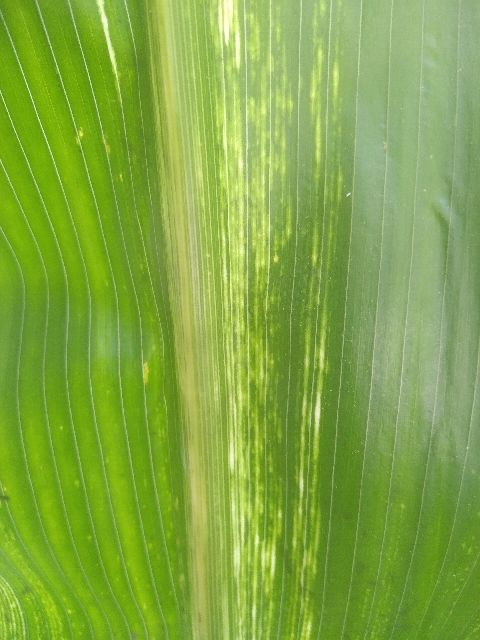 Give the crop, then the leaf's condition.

maize, maize streak virus
